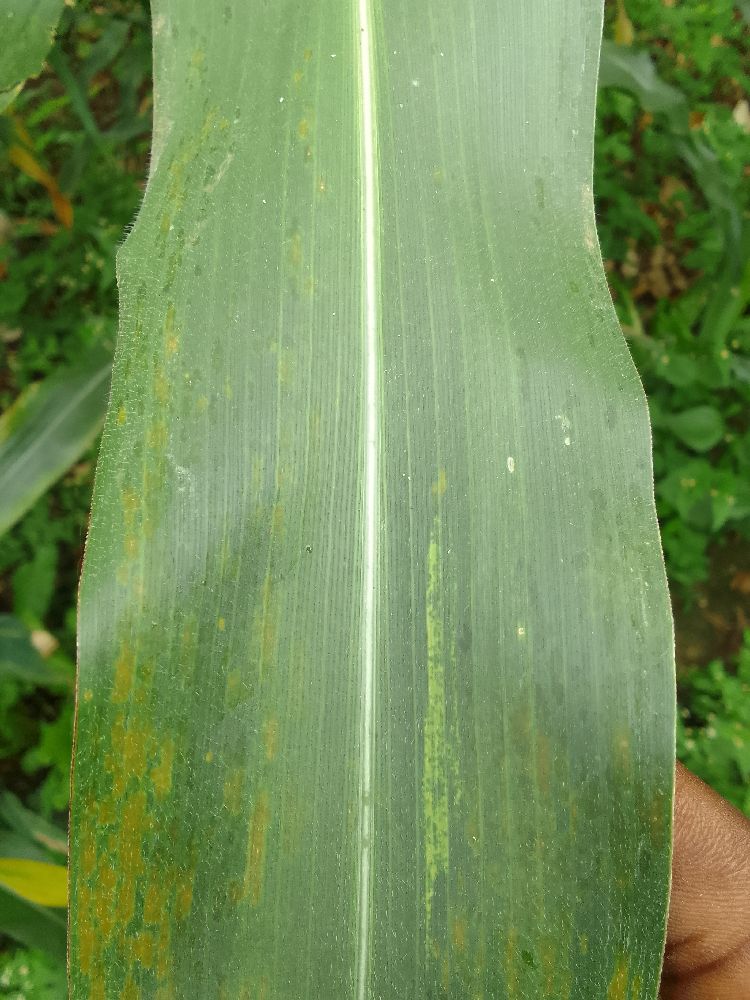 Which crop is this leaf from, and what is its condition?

maize, healthy
